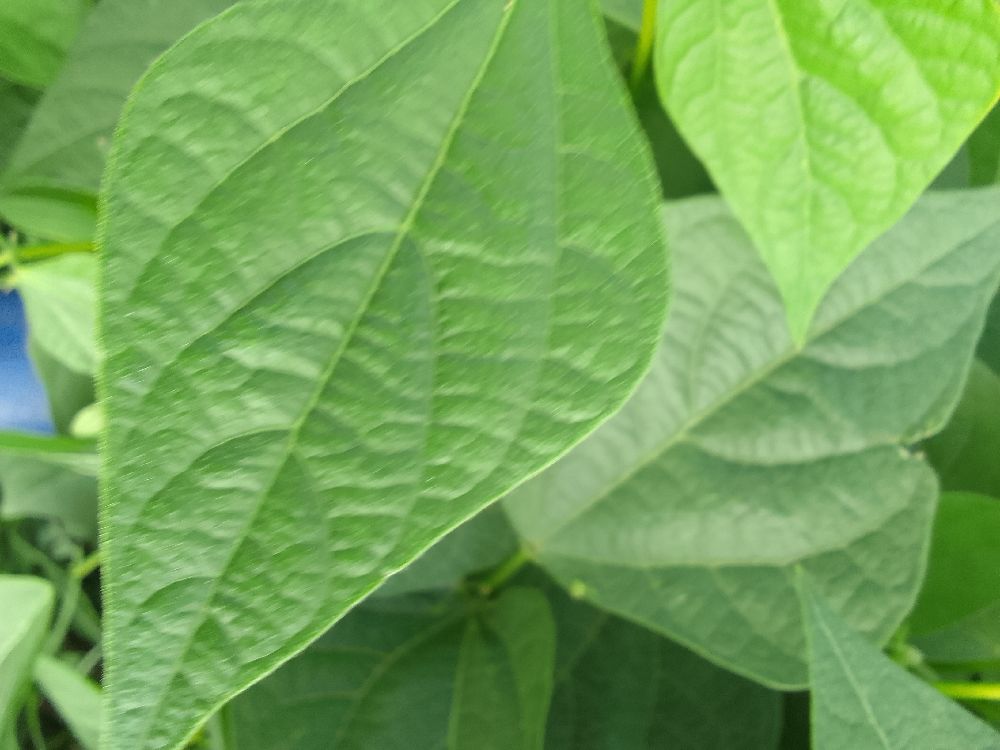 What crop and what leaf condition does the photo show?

common bean, healthy
